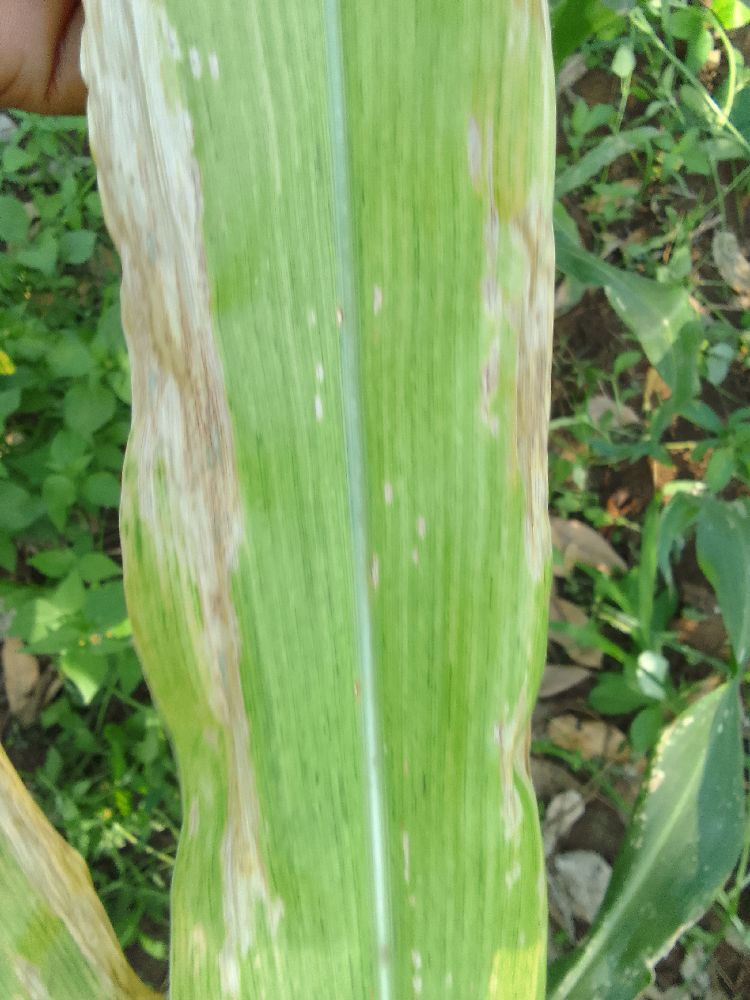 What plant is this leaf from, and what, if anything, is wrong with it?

maize, maize lethal necrosis
